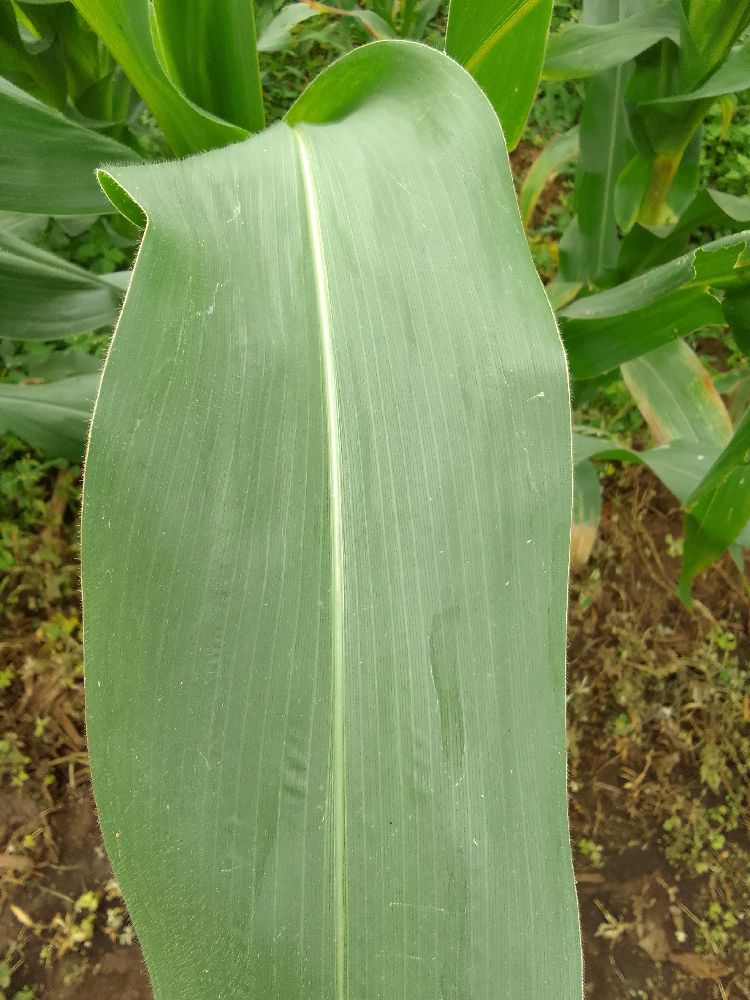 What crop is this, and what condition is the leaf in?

maize, healthy
